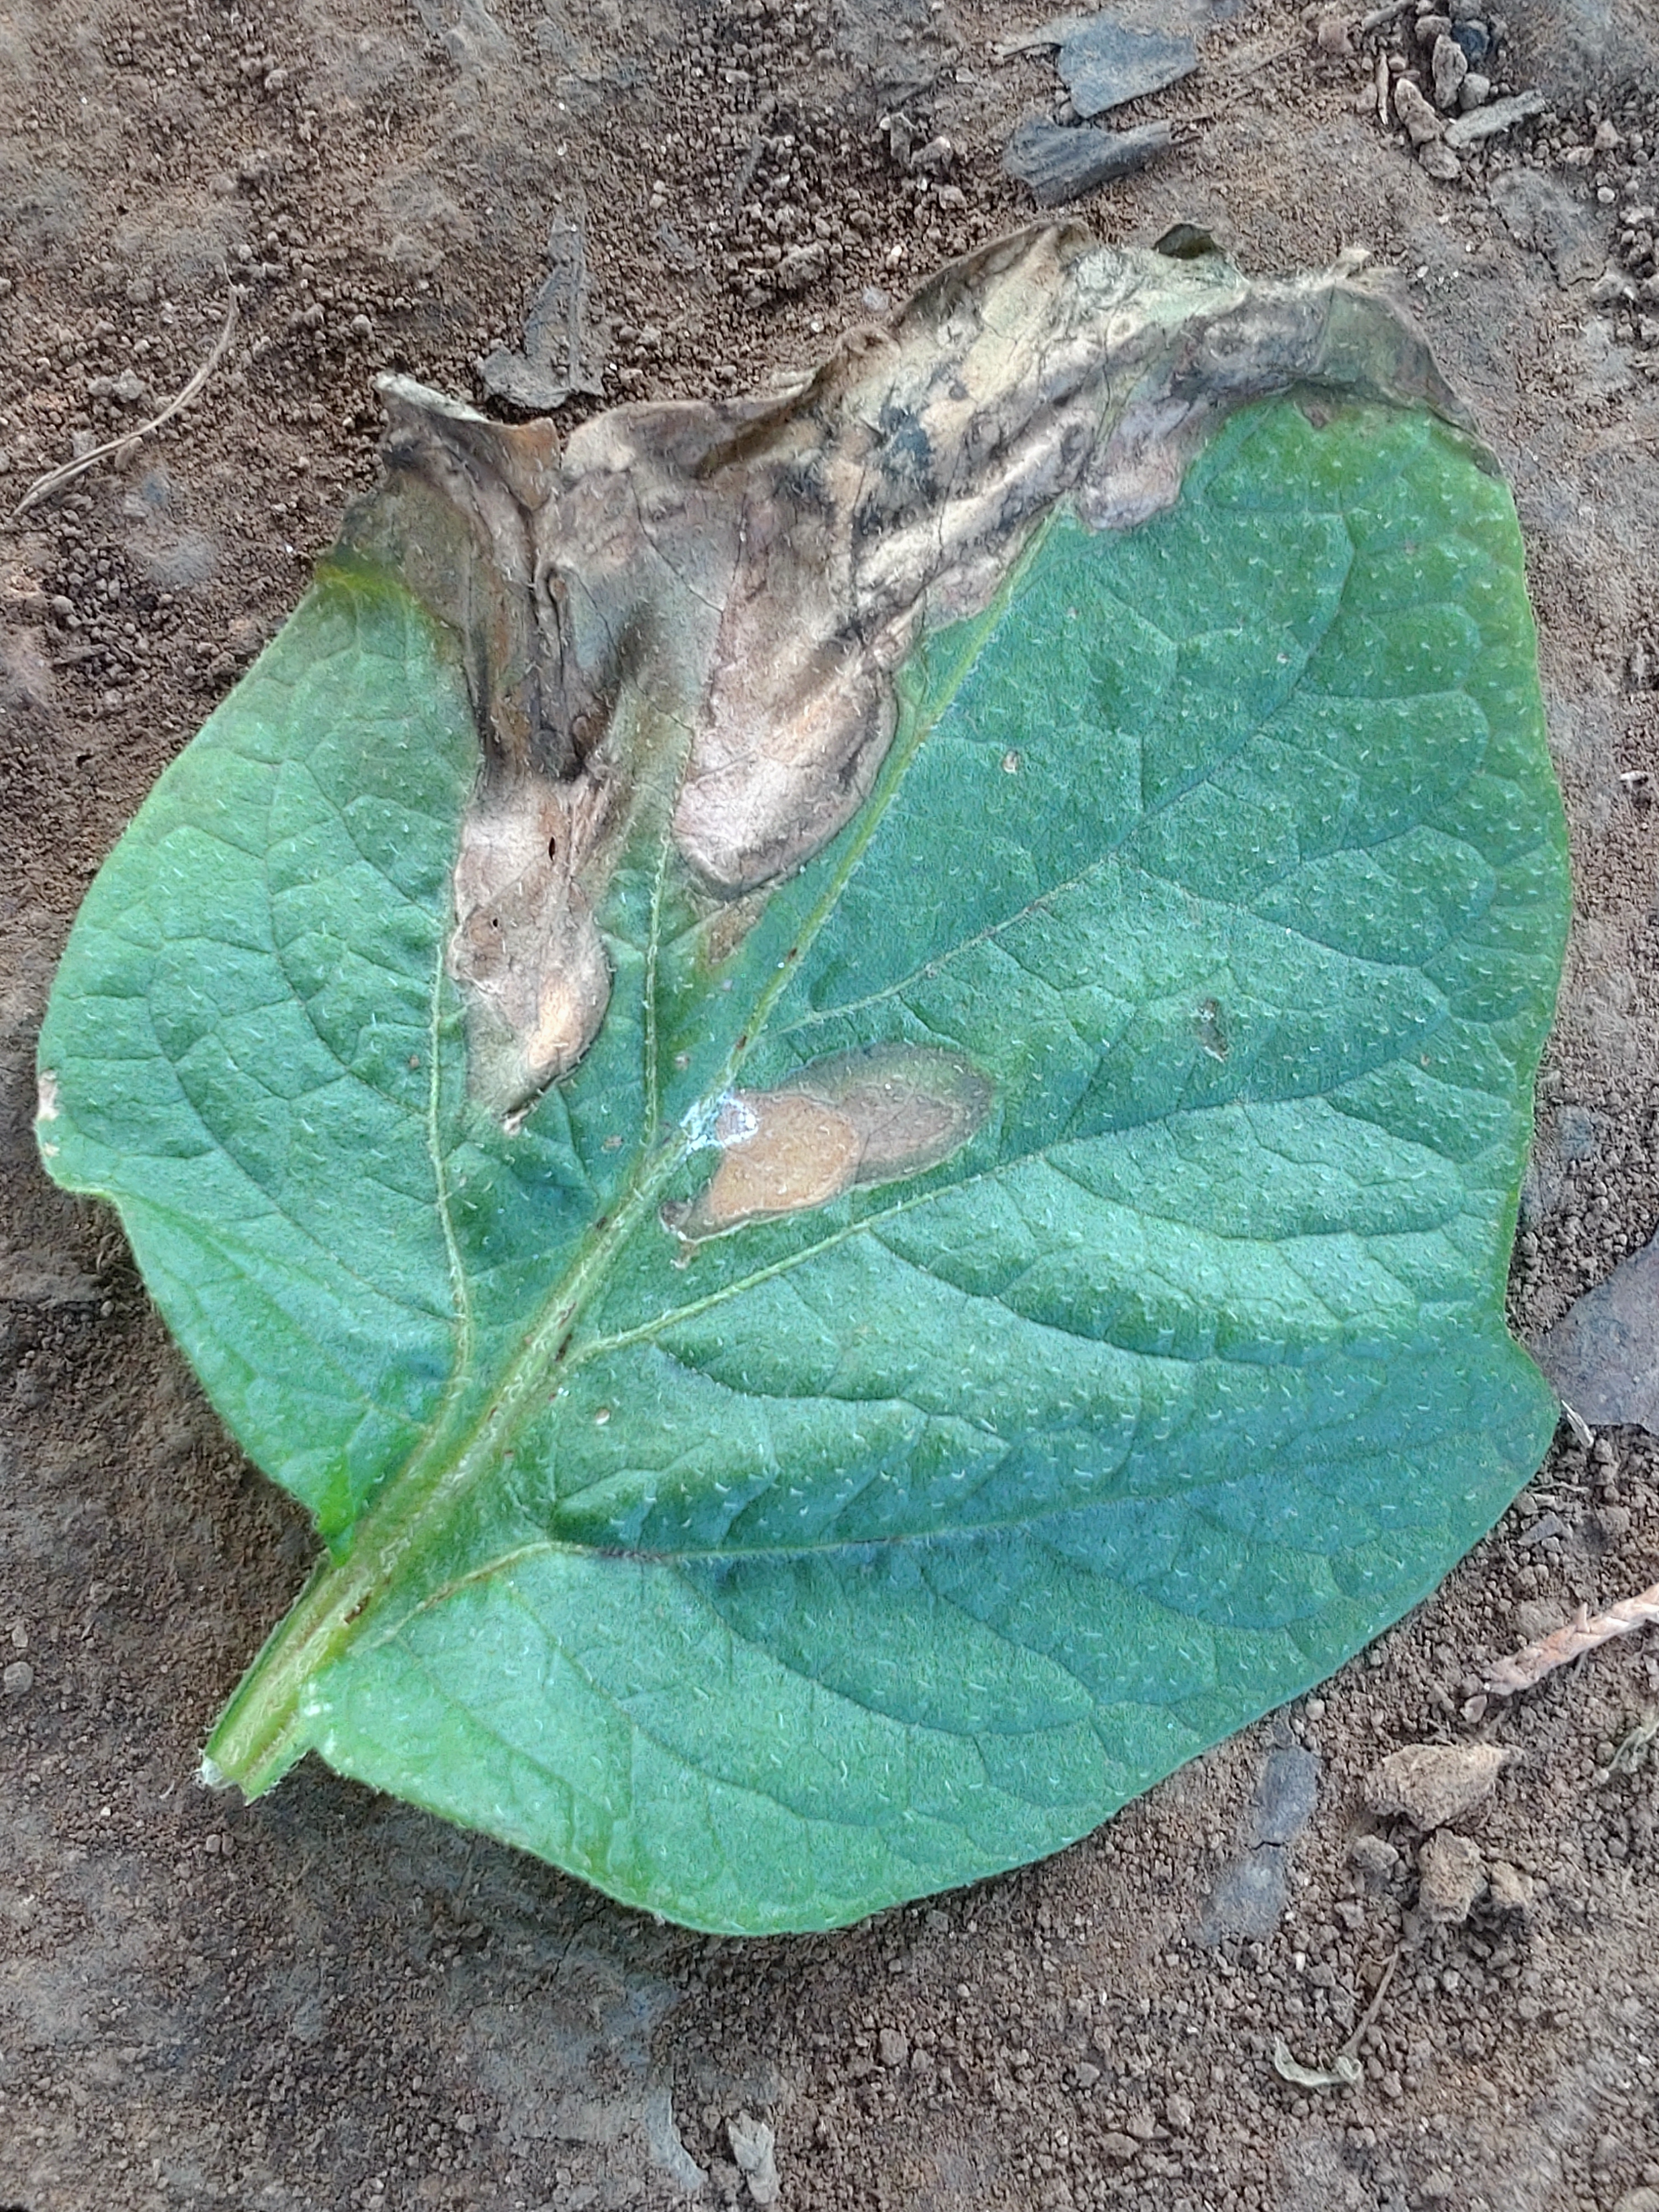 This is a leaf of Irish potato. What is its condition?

early blight
